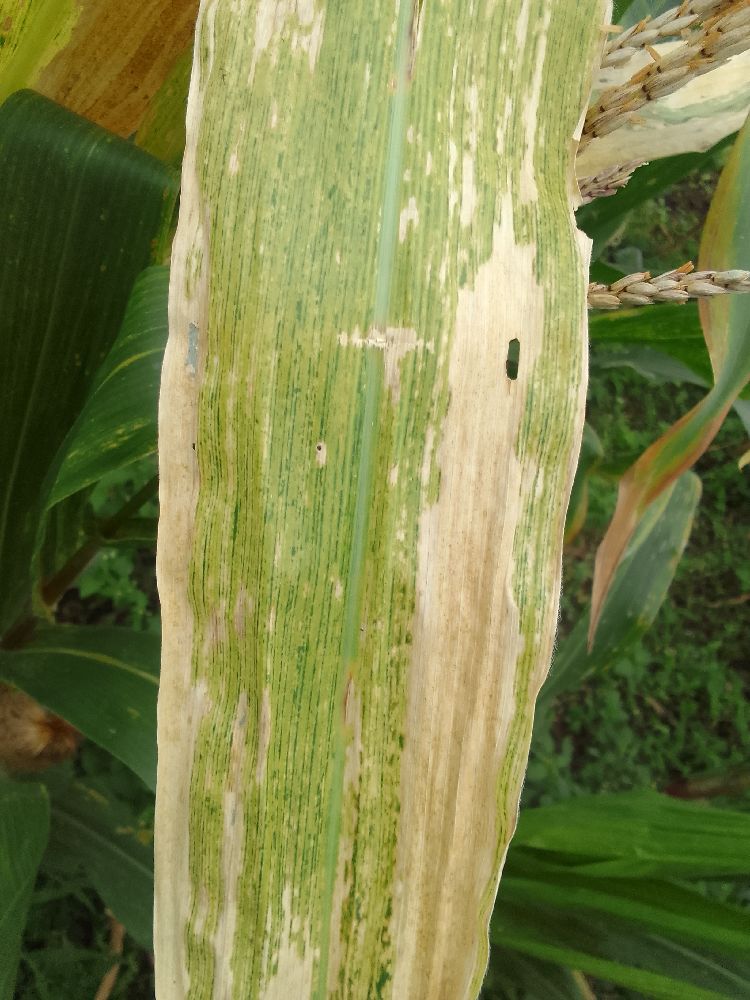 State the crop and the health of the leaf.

maize, maize lethal necrosis
